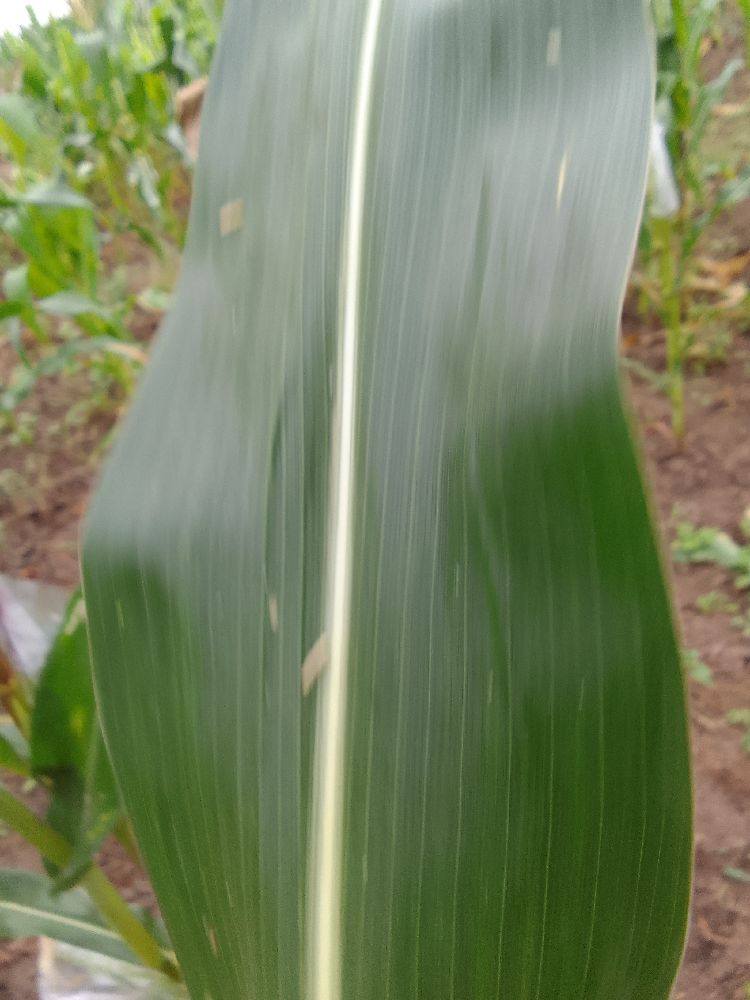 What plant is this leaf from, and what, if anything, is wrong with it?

maize, healthy
